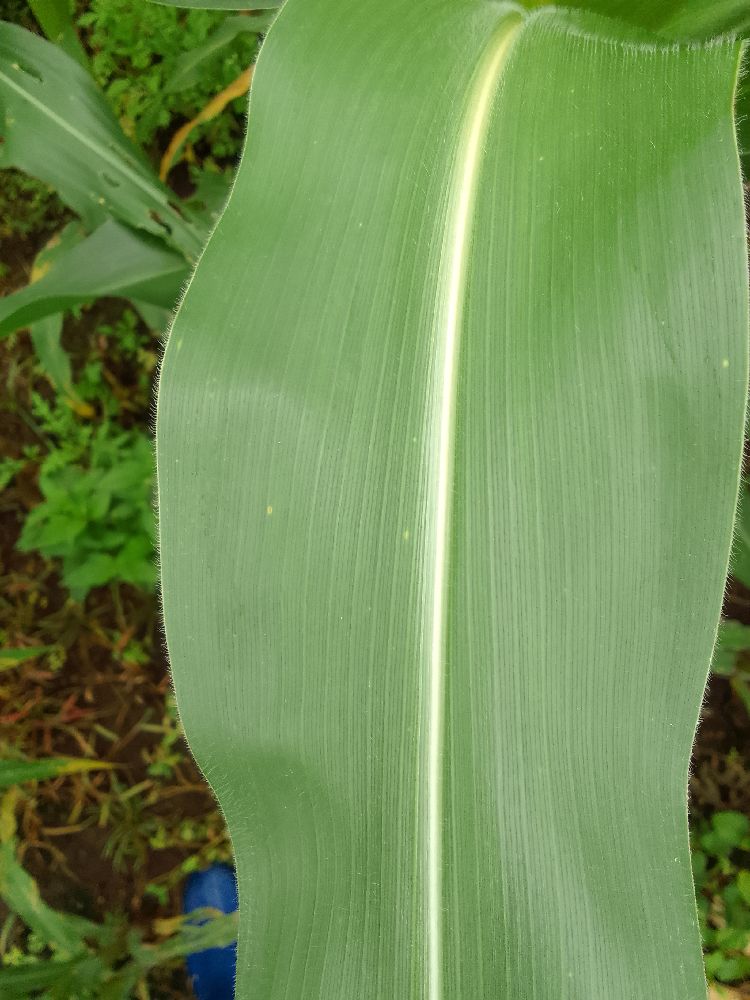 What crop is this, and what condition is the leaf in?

maize, healthy
